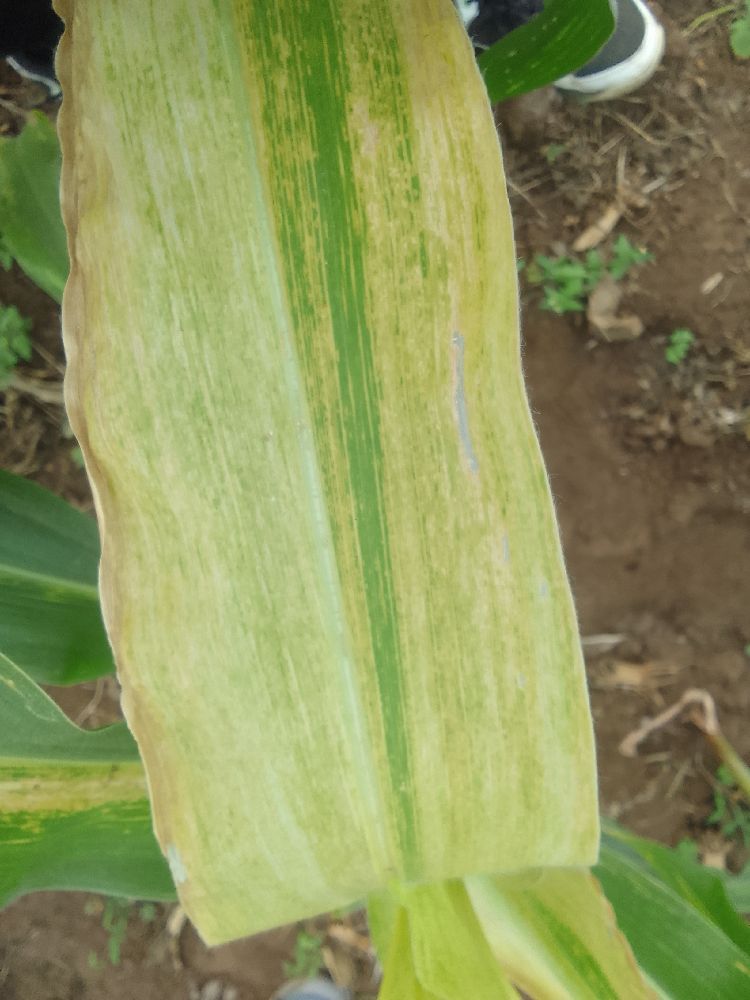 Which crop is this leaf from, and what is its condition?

maize, maize lethal necrosis
